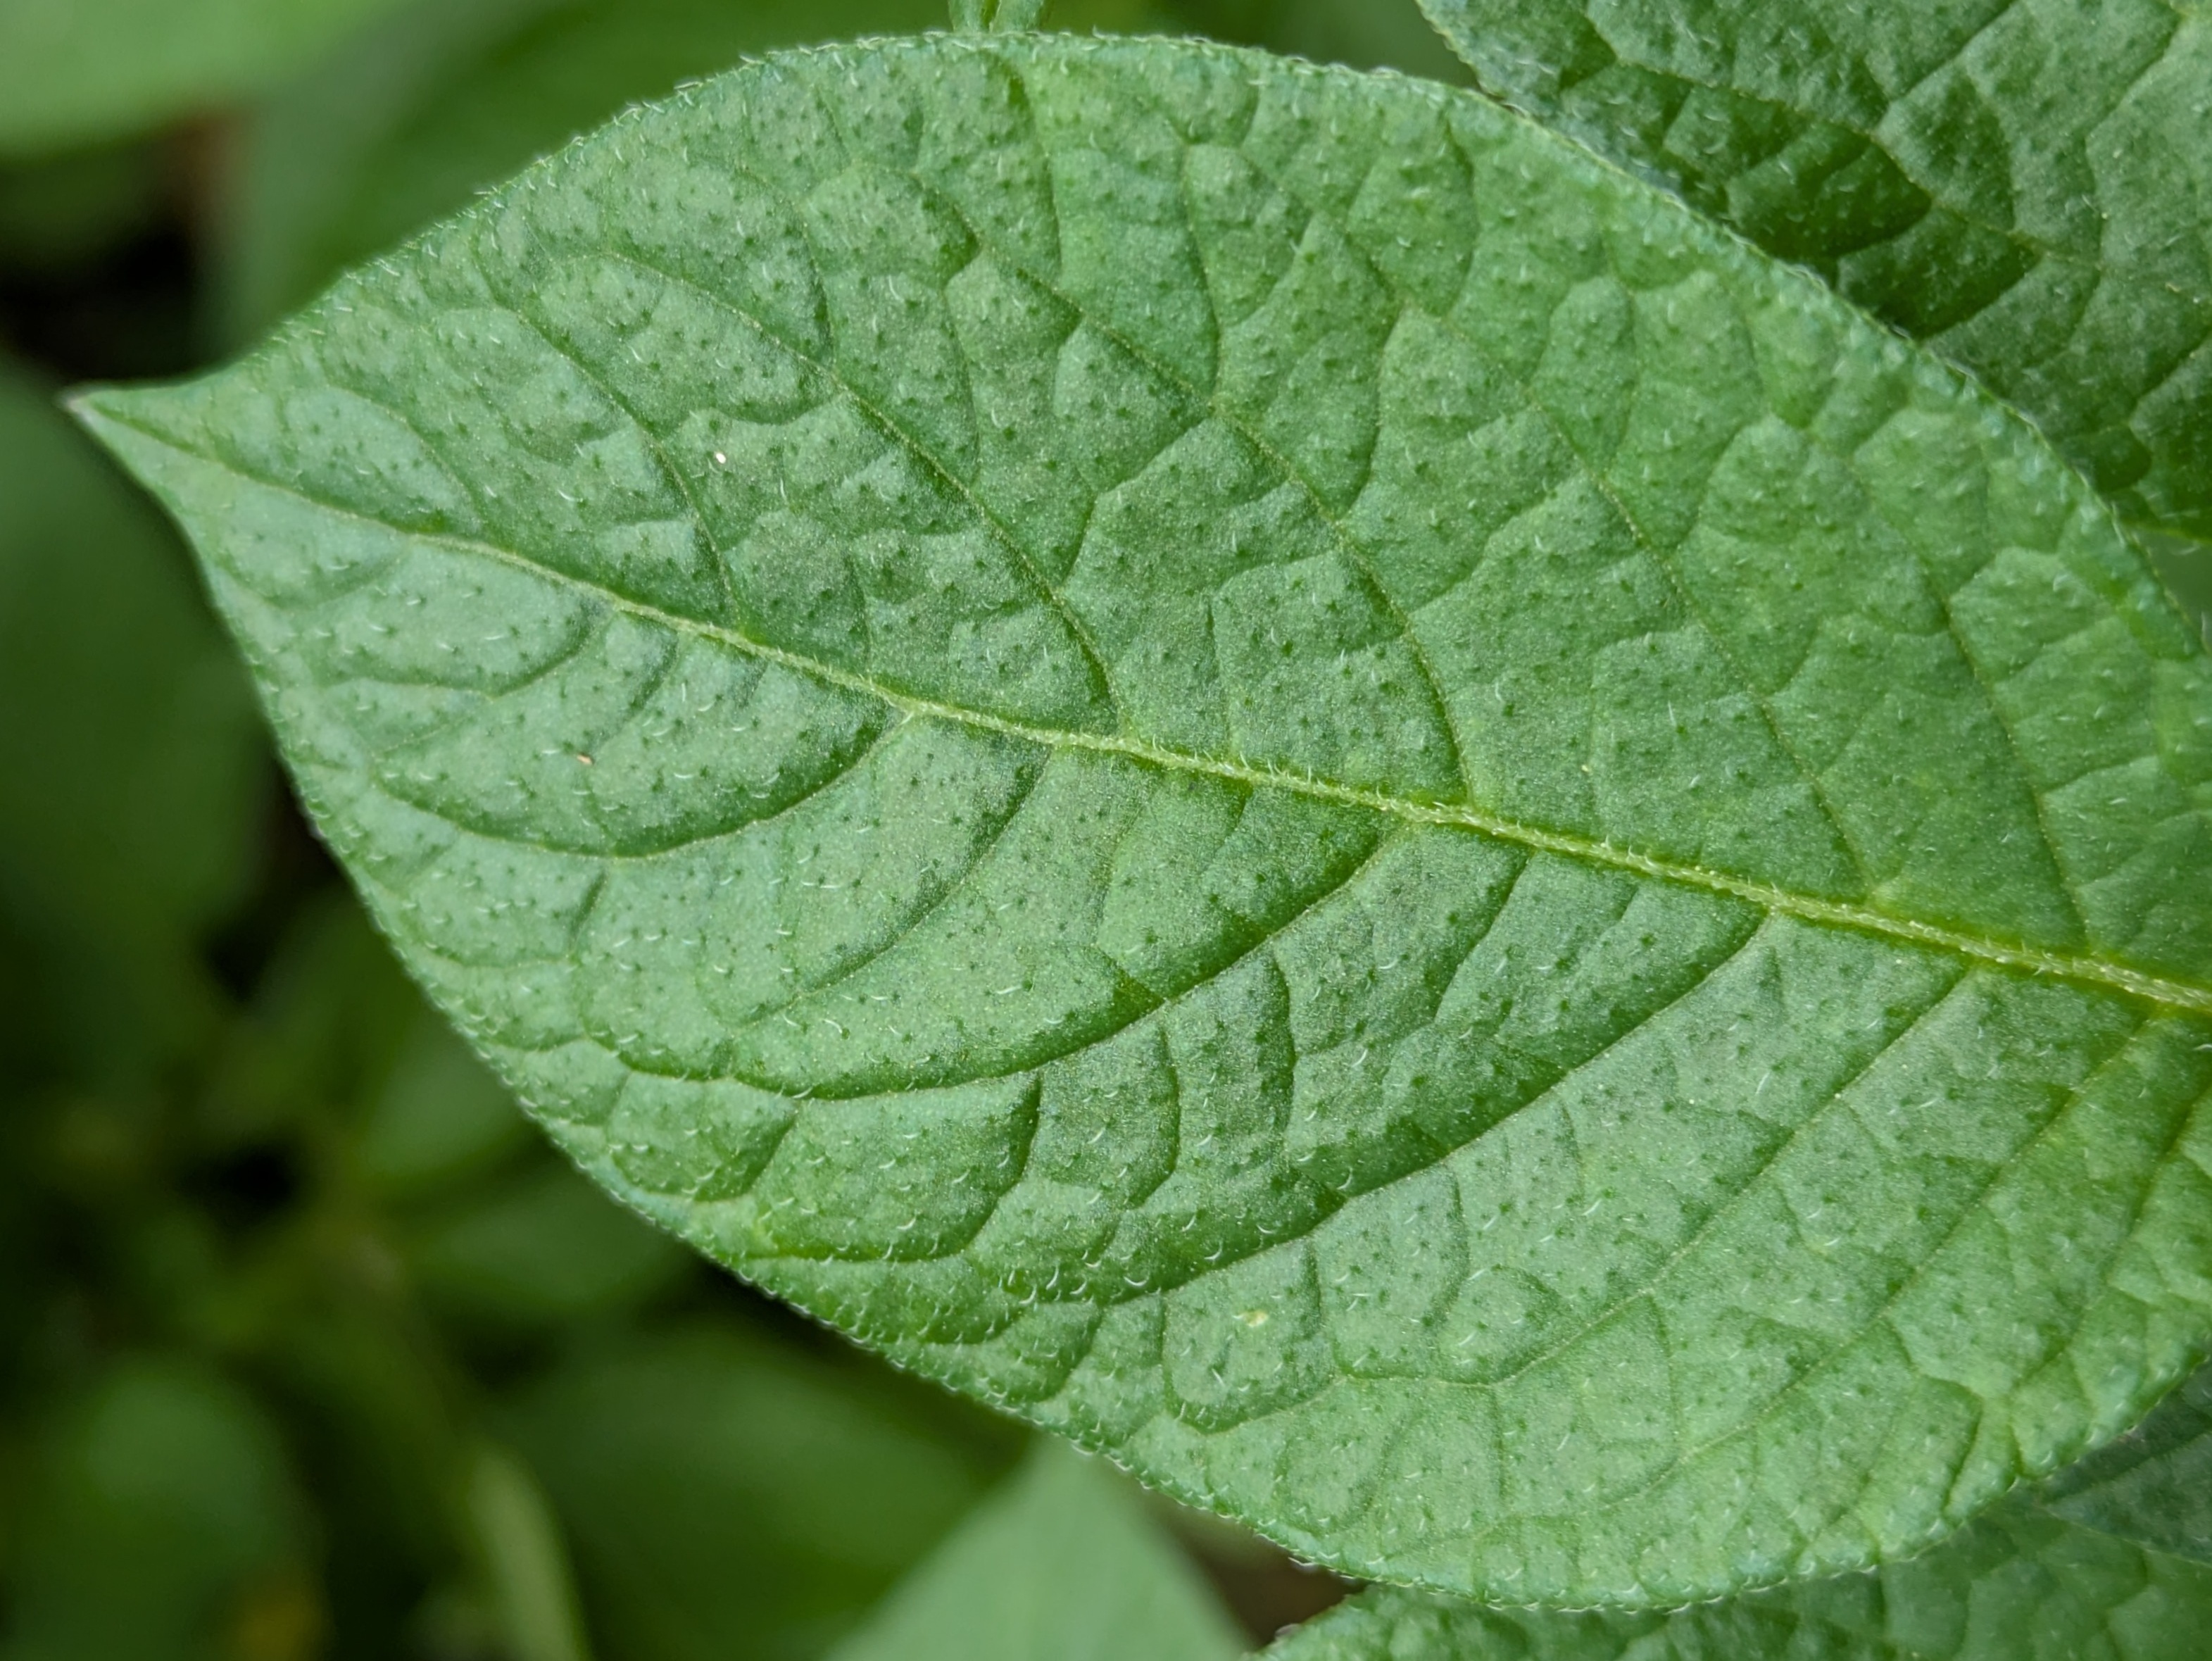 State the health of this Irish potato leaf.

healthy
